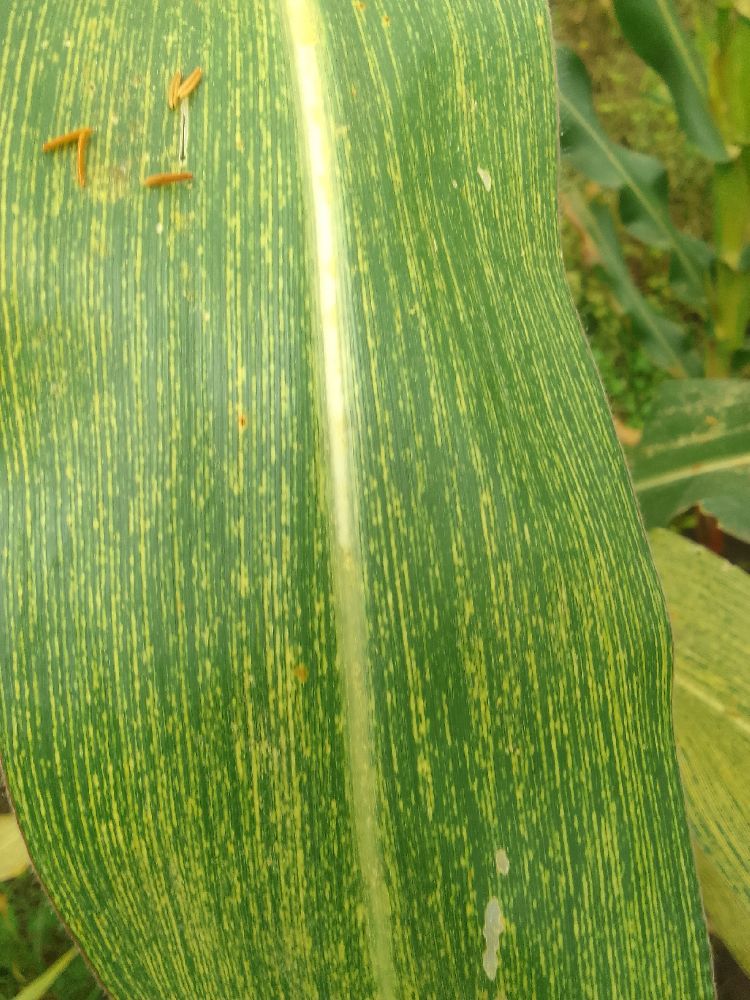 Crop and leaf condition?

maize, maize streak virus
